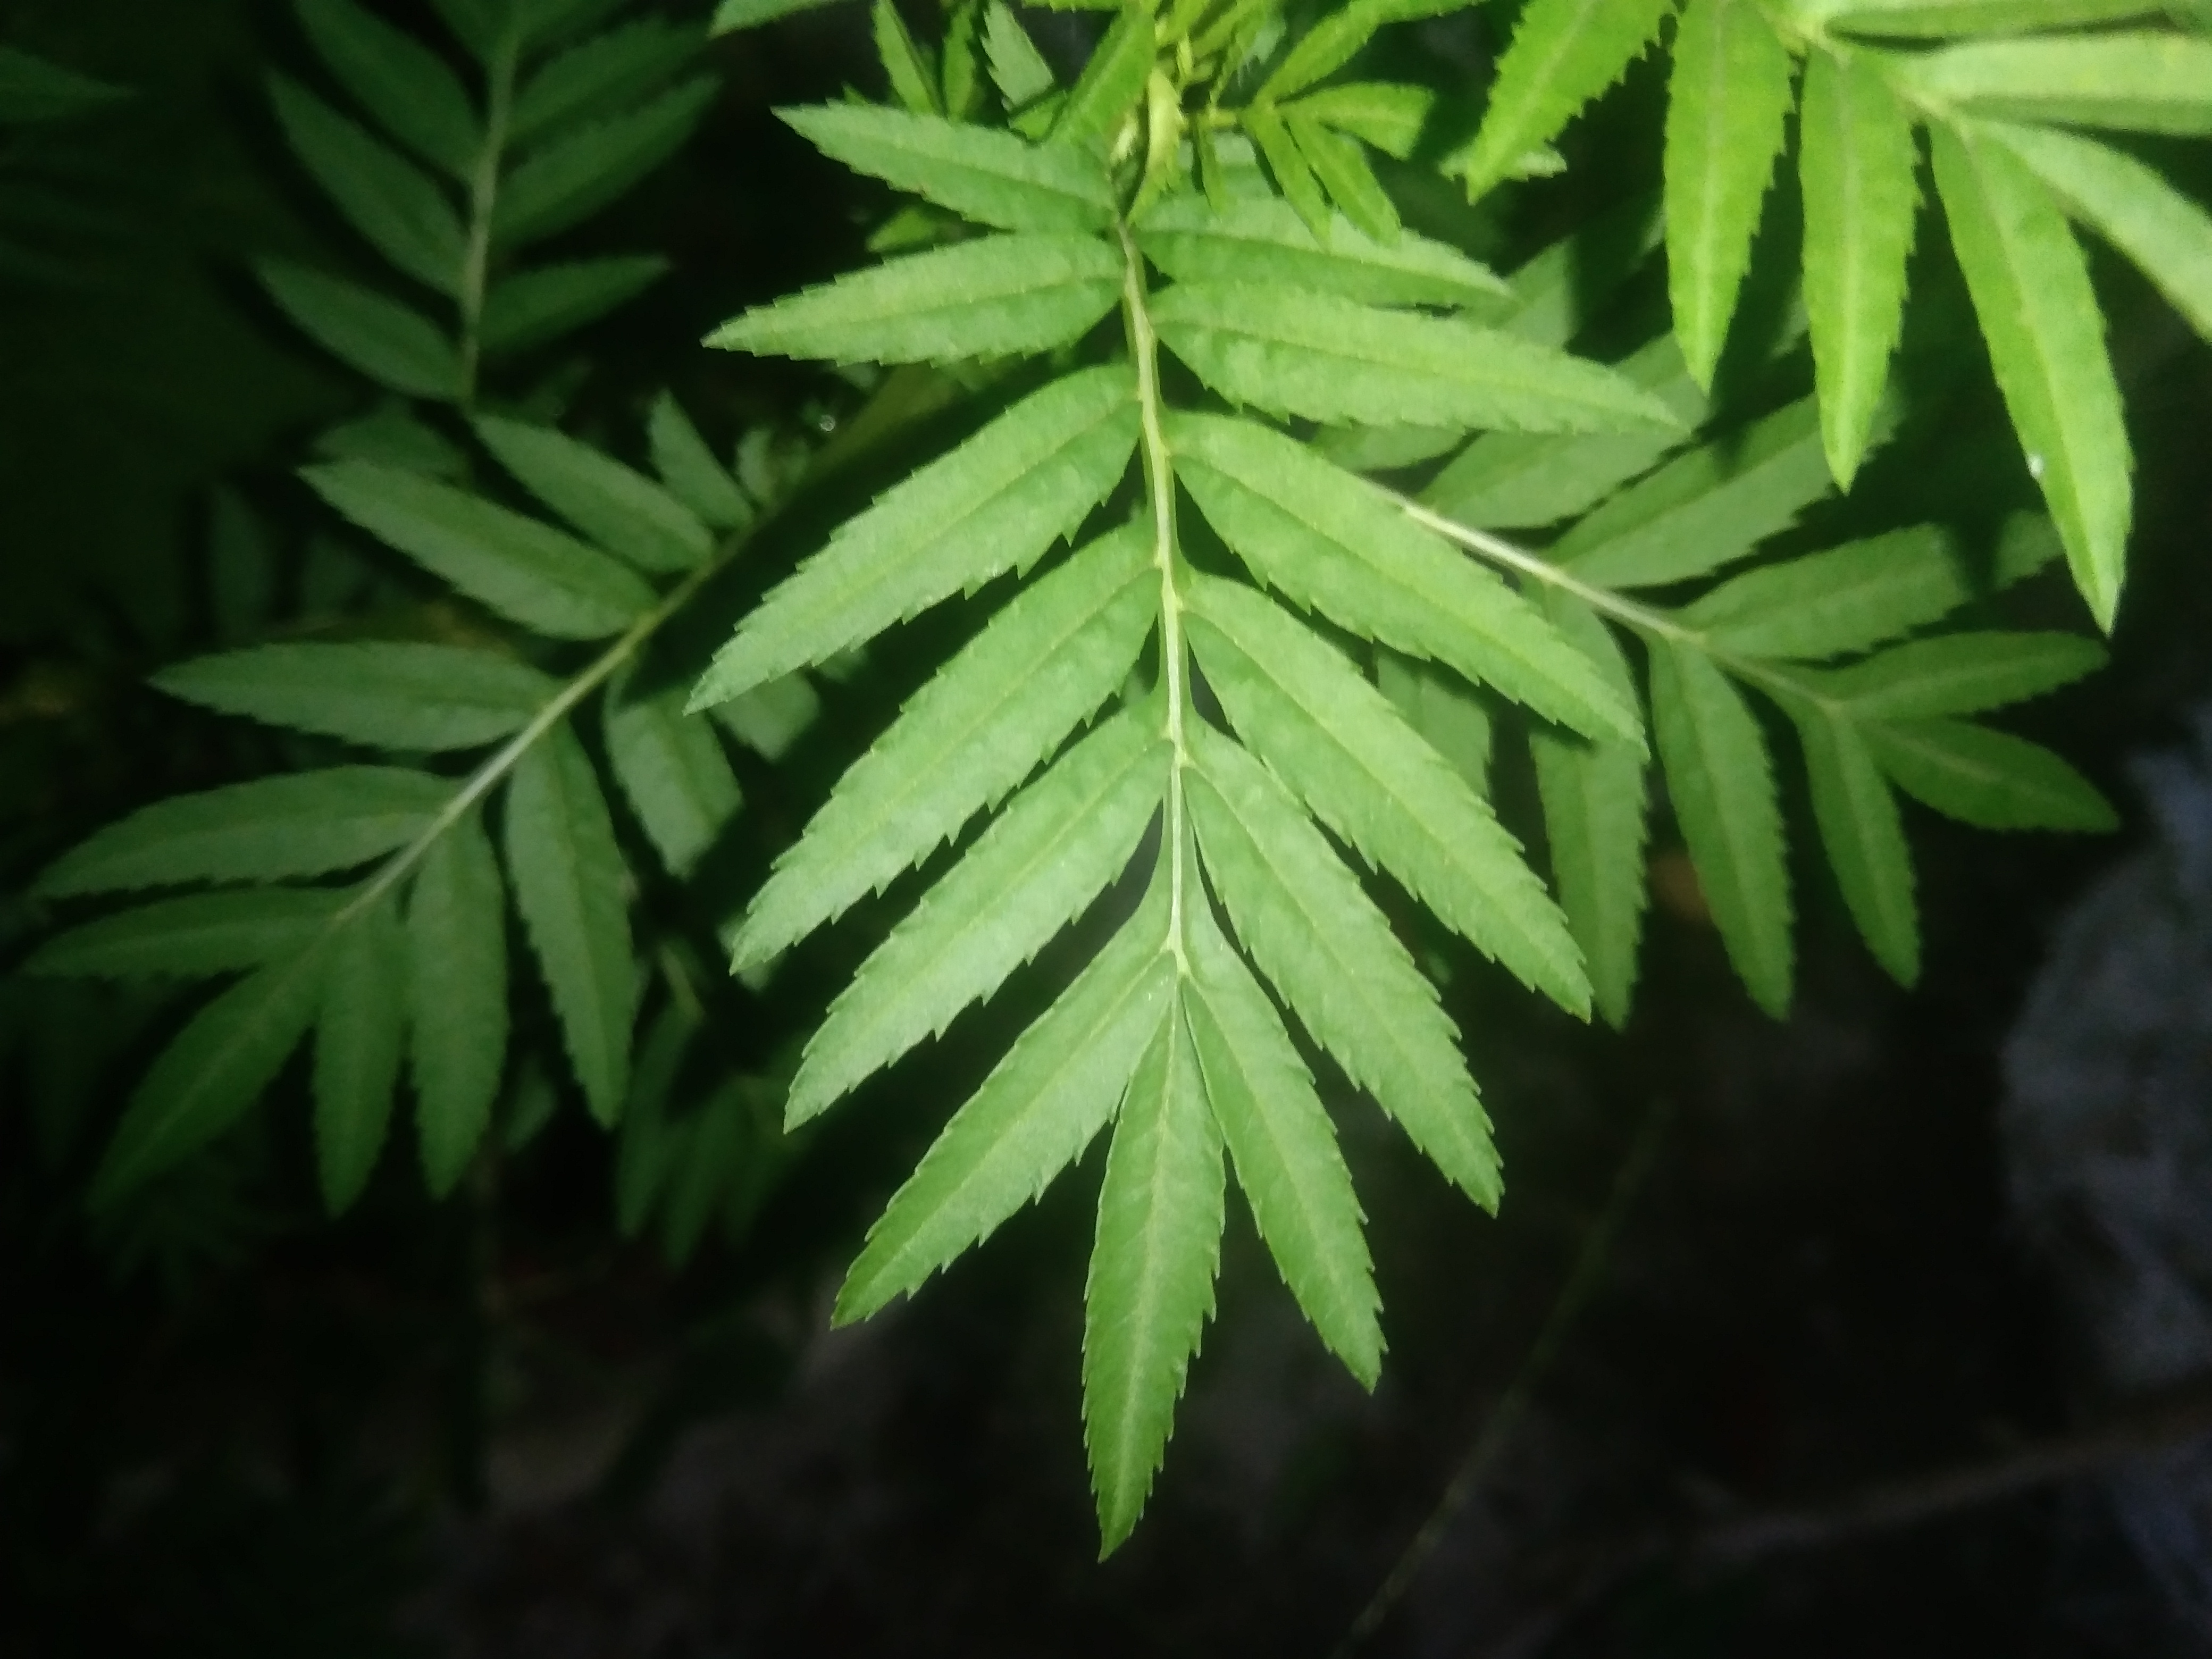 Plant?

marigold
